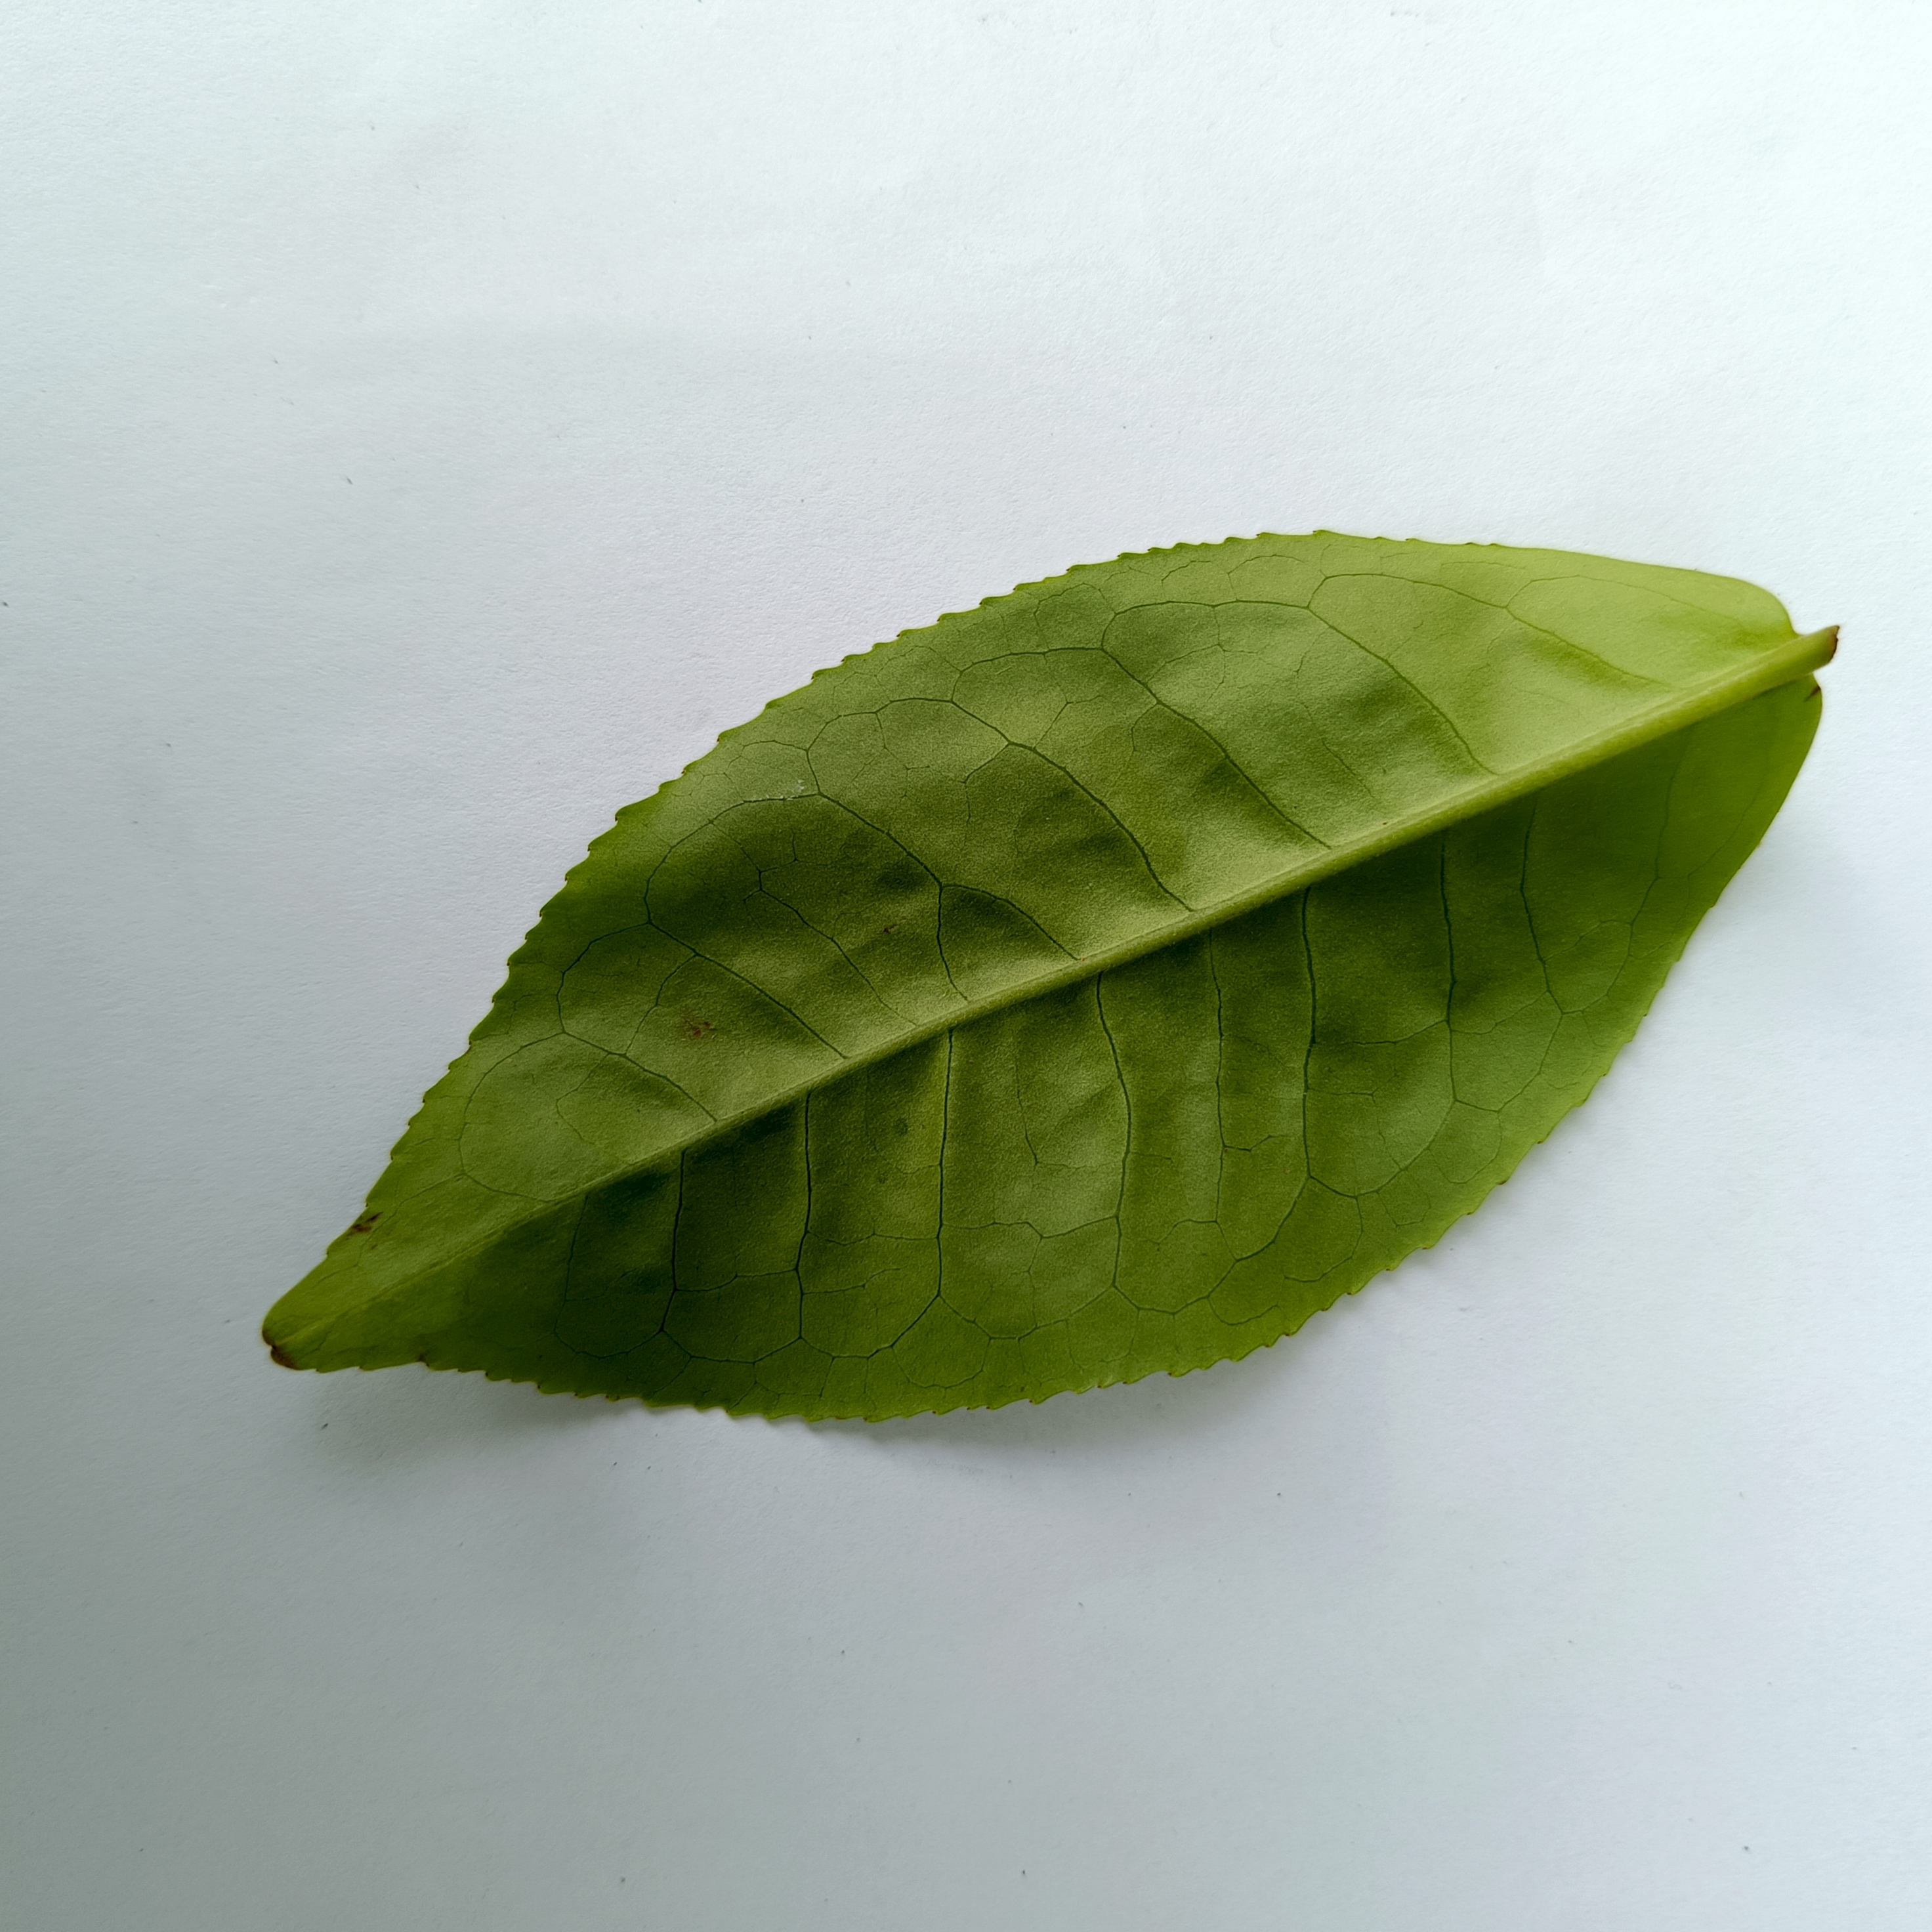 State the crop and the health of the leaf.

tea, healthy
